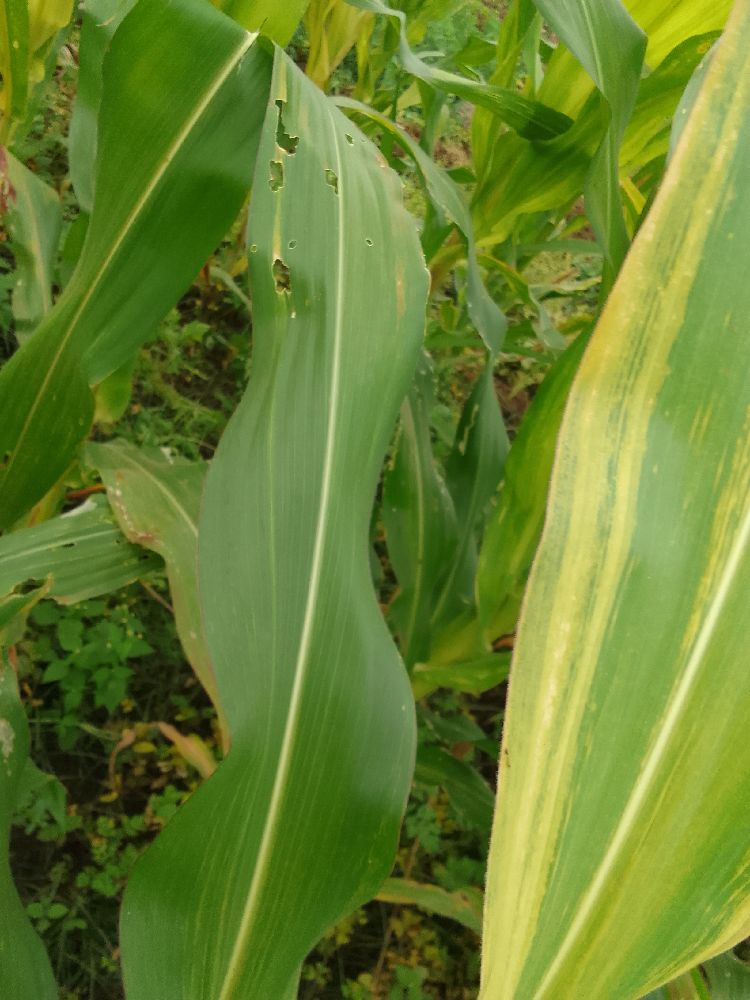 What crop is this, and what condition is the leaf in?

maize, maize lethal necrosis
